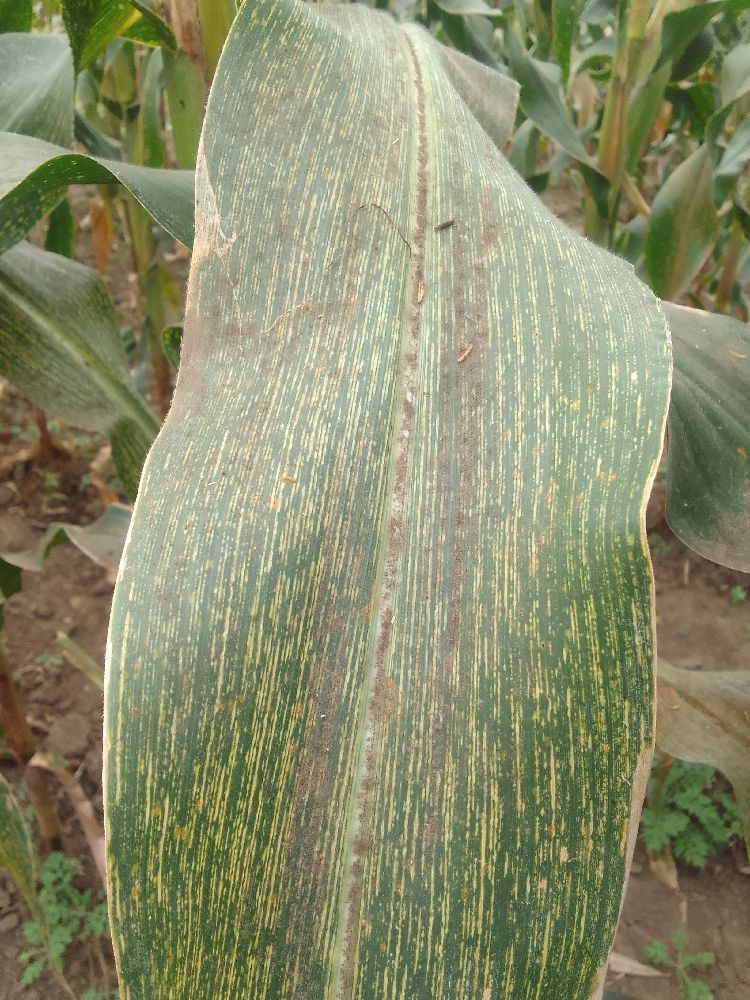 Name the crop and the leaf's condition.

maize, maize streak virus
